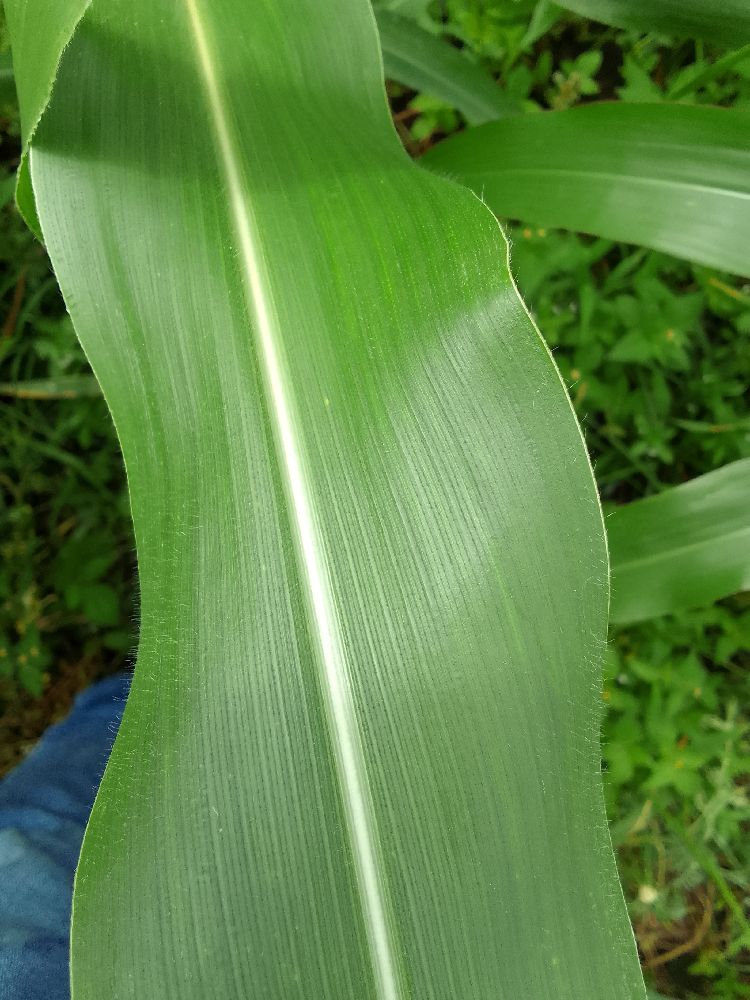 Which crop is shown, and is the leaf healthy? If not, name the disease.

maize, healthy
